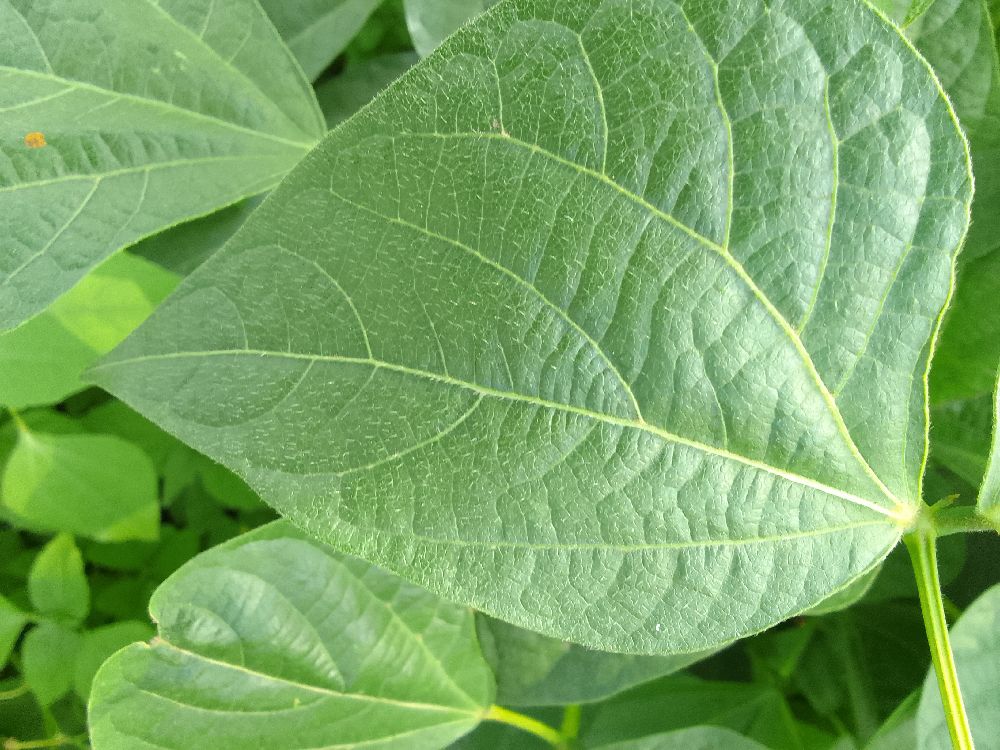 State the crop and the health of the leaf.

common bean, healthy
